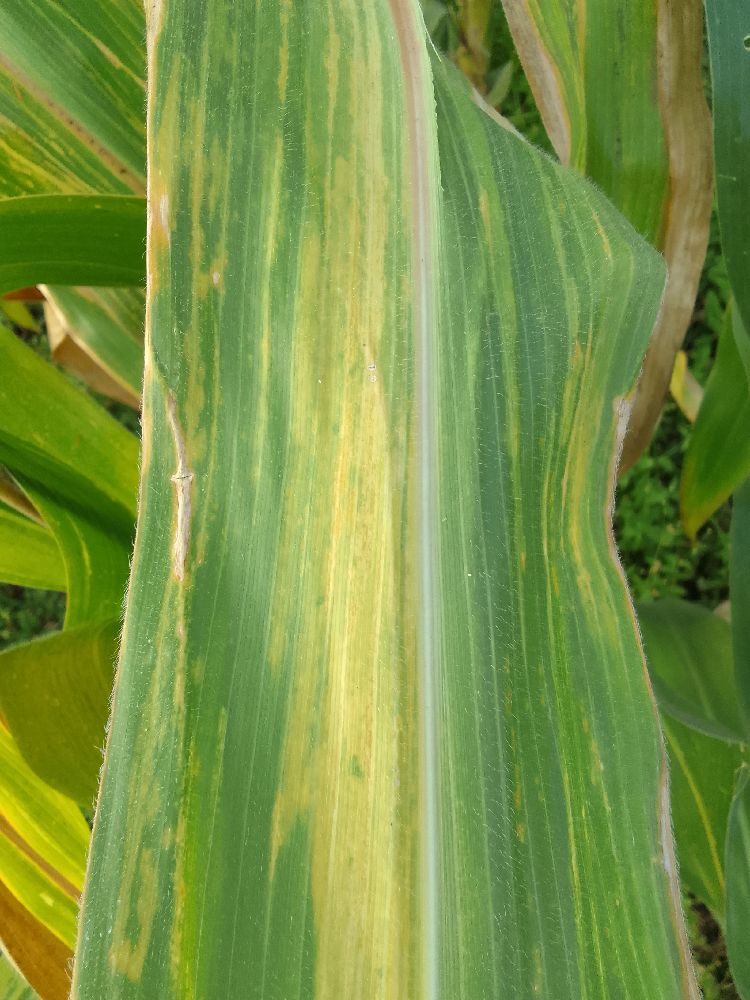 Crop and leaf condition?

maize, maize lethal necrosis
